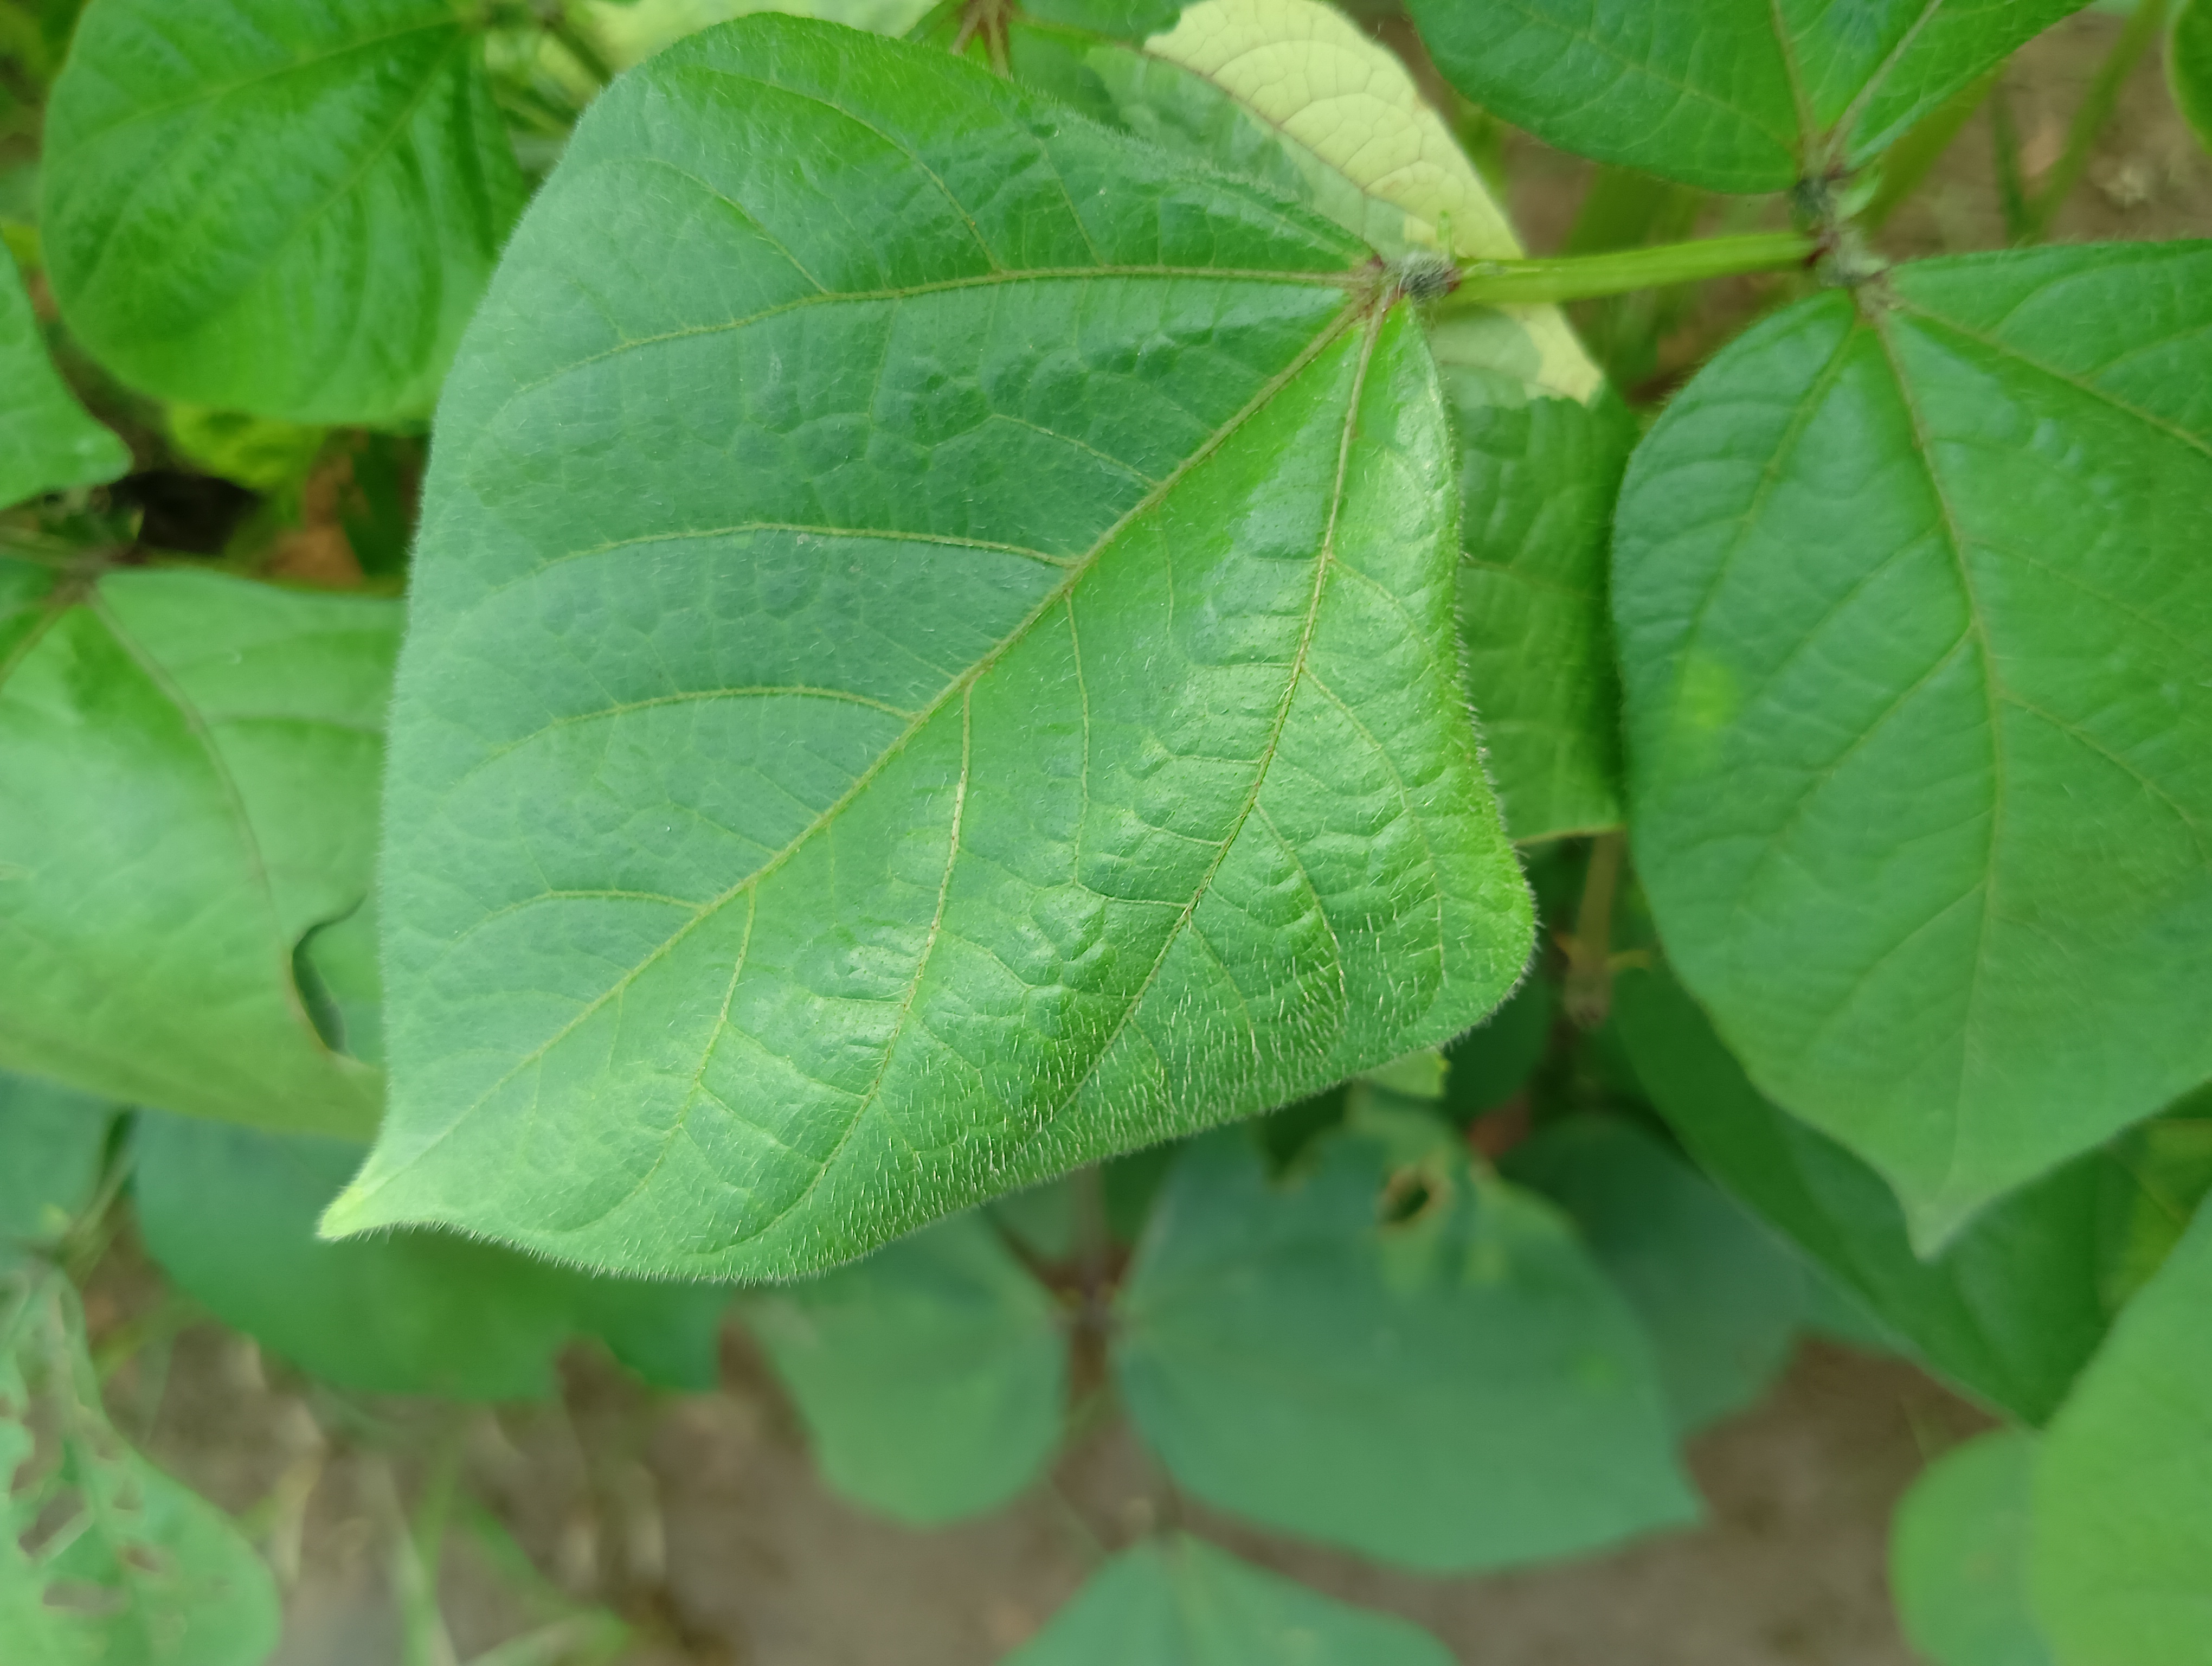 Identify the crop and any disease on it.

mungbean, healthy
